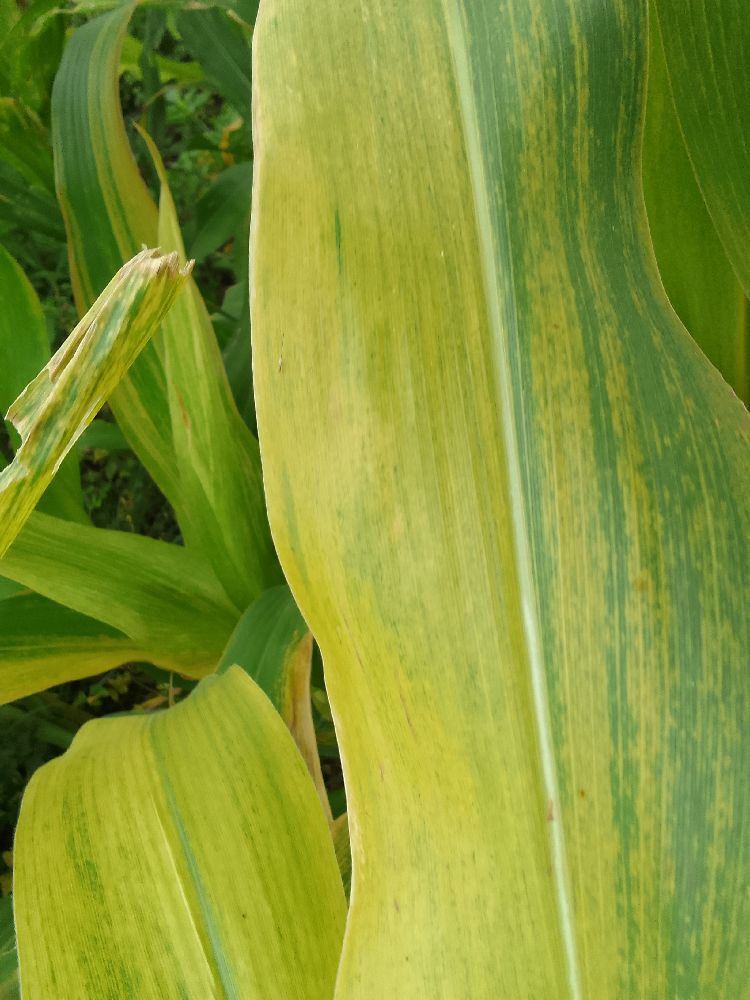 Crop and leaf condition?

maize, maize lethal necrosis
